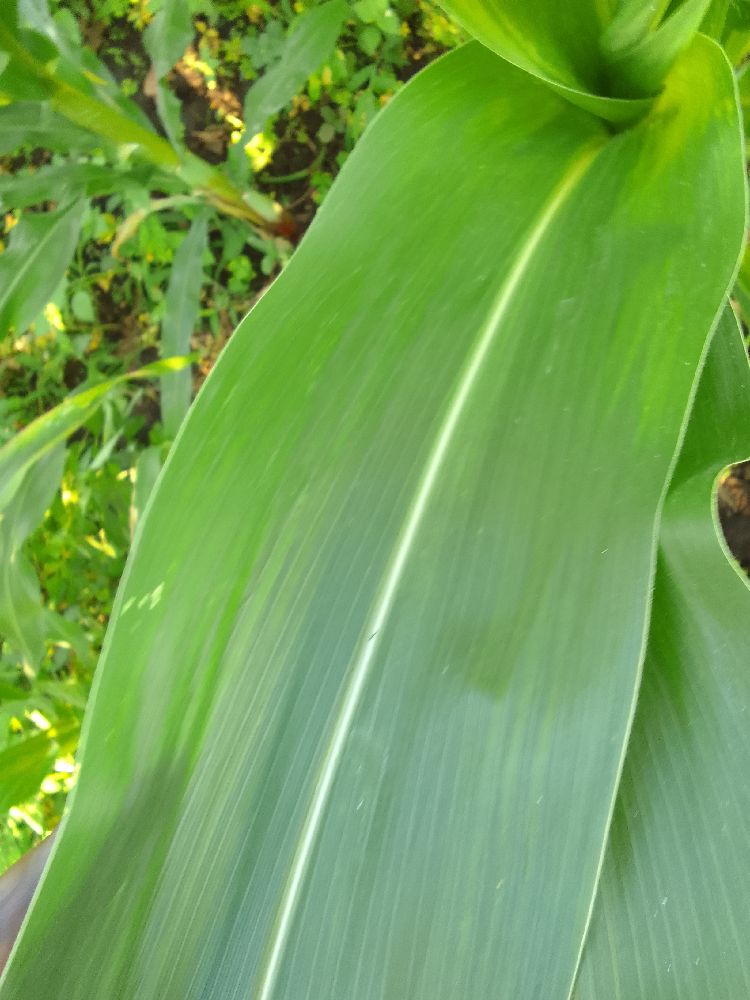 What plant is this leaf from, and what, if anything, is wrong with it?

maize, healthy
